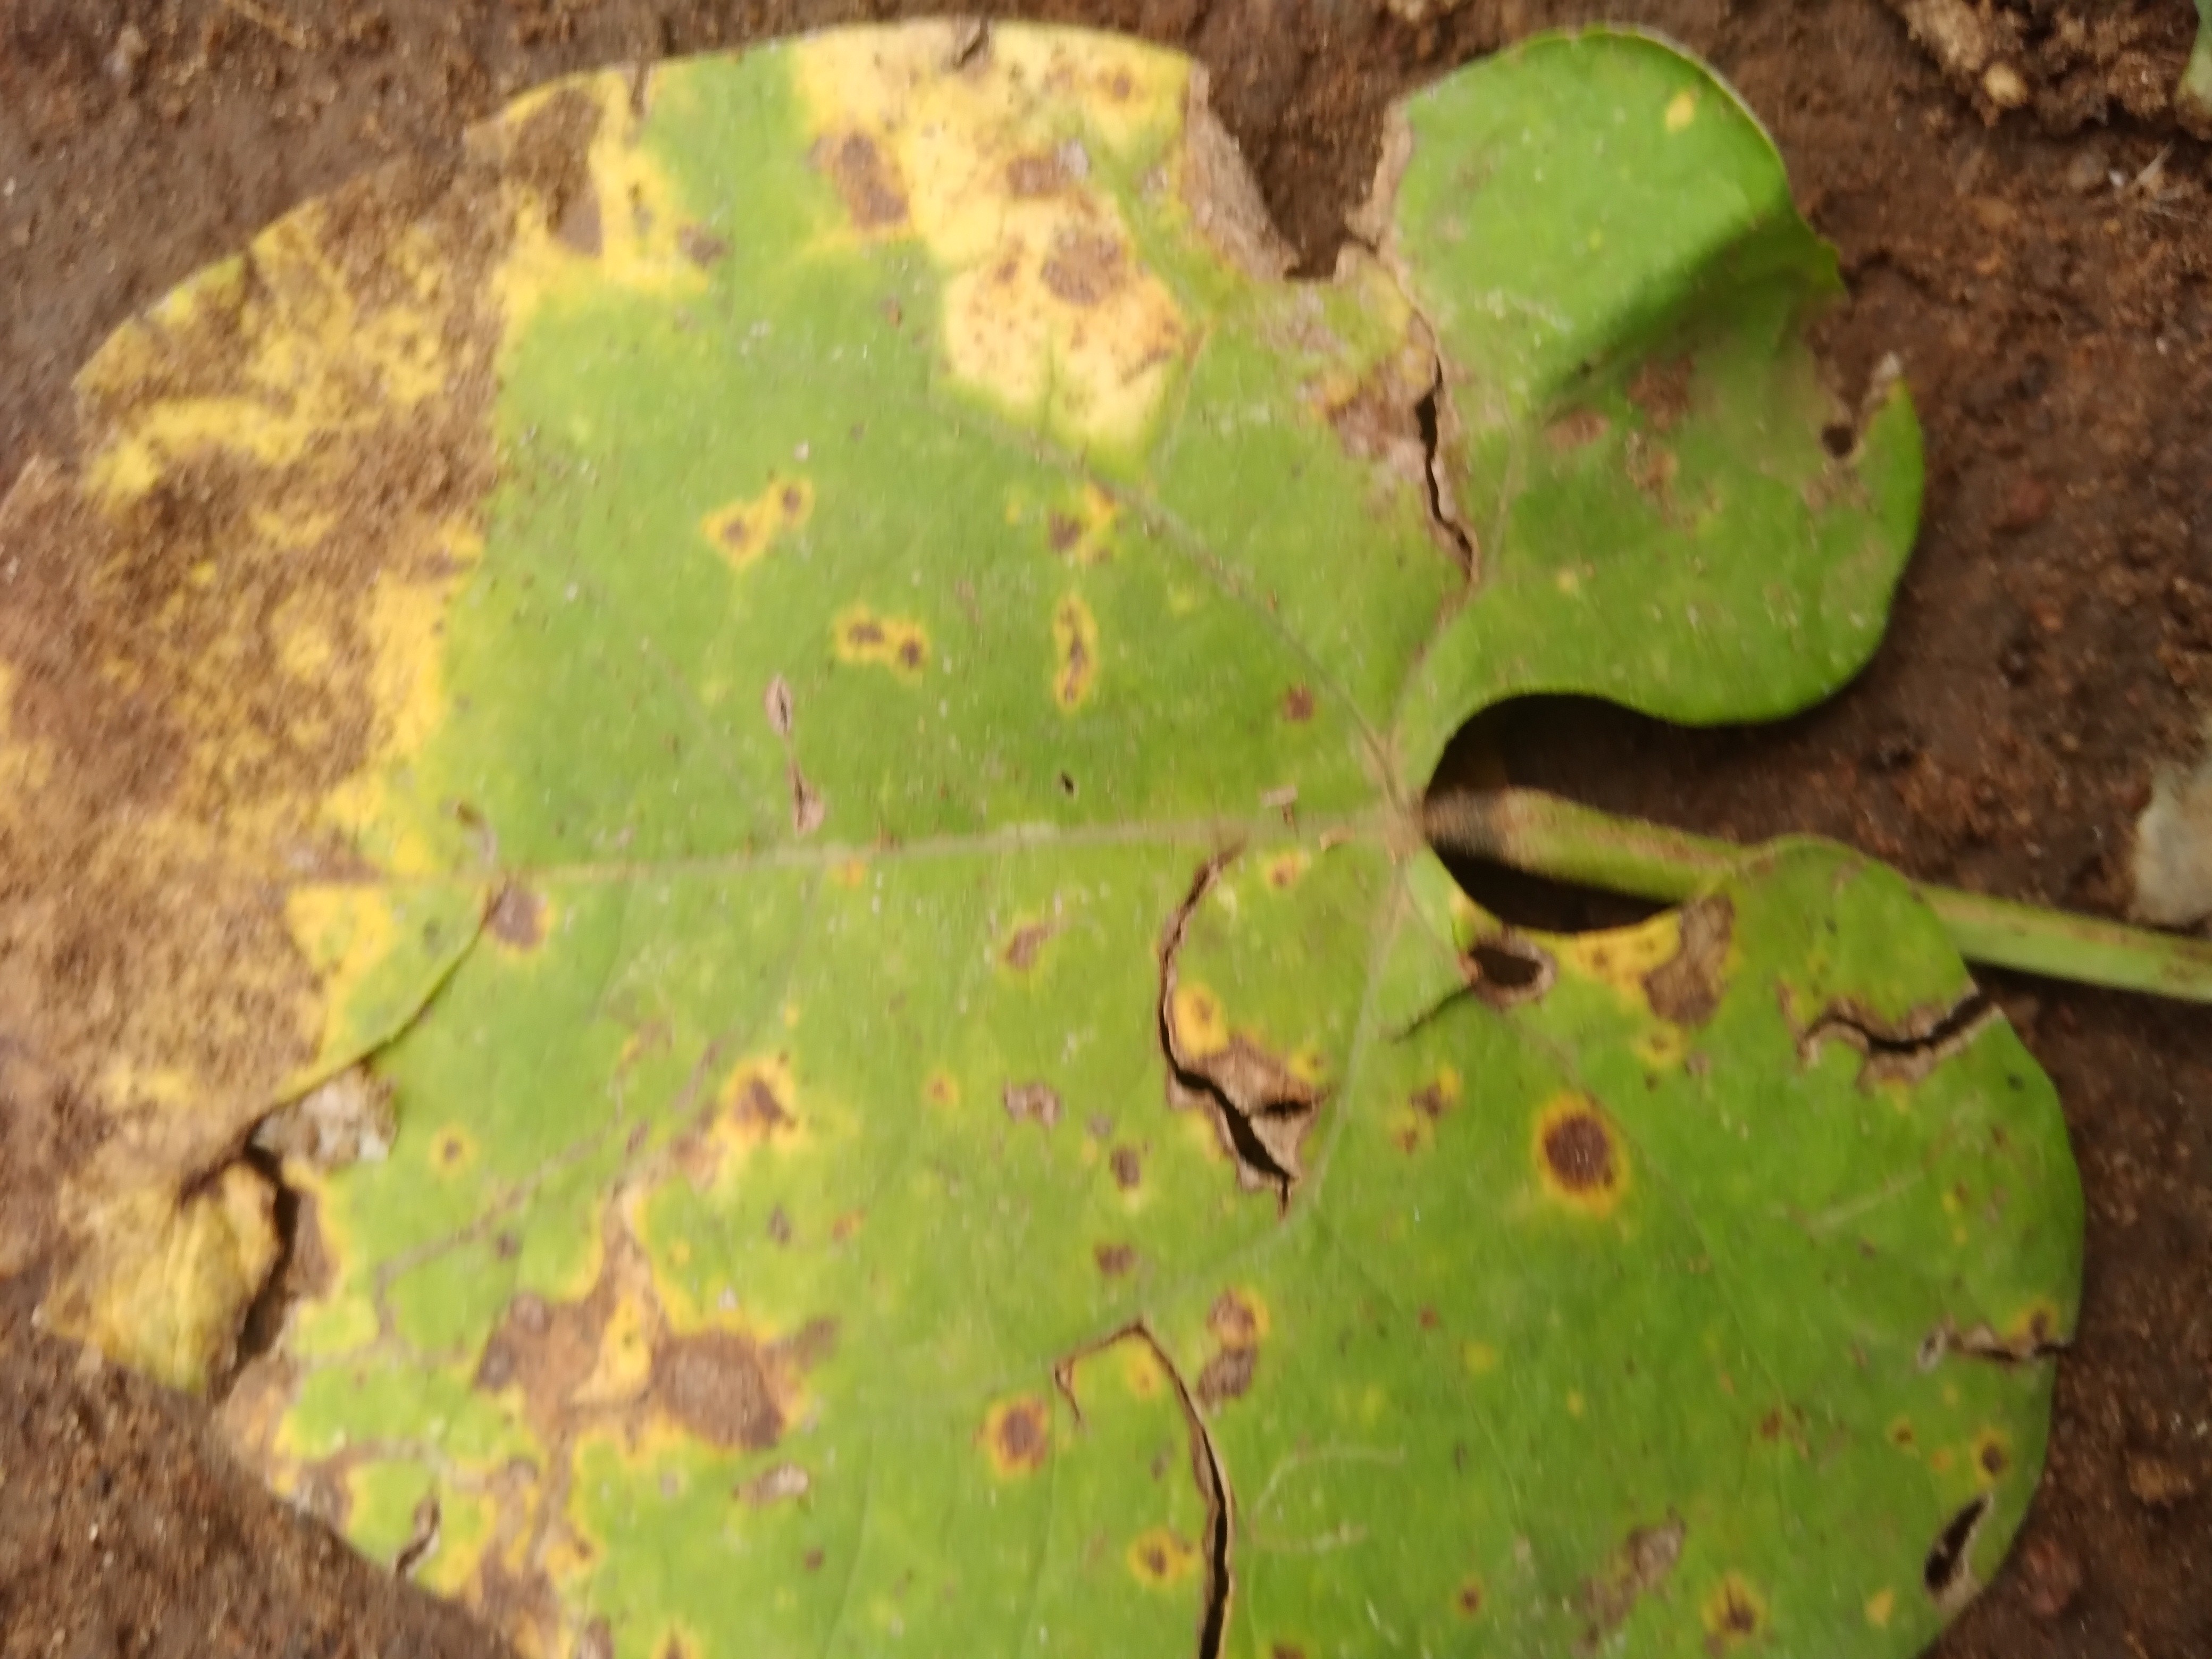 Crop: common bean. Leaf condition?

rust
